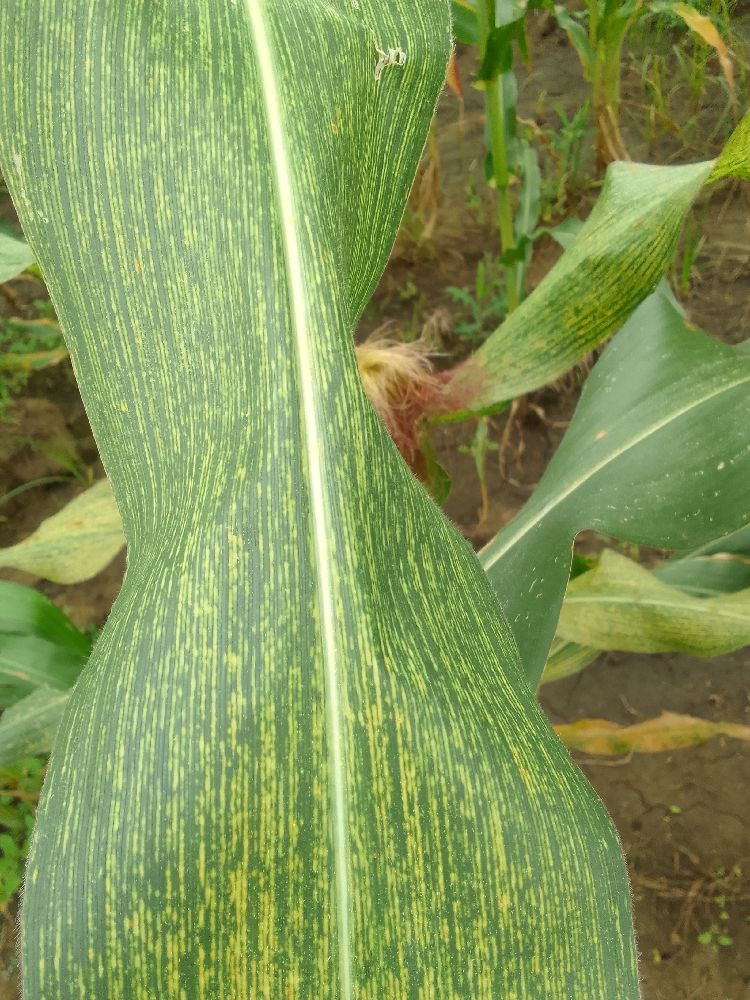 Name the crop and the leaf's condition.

maize, maize streak virus
